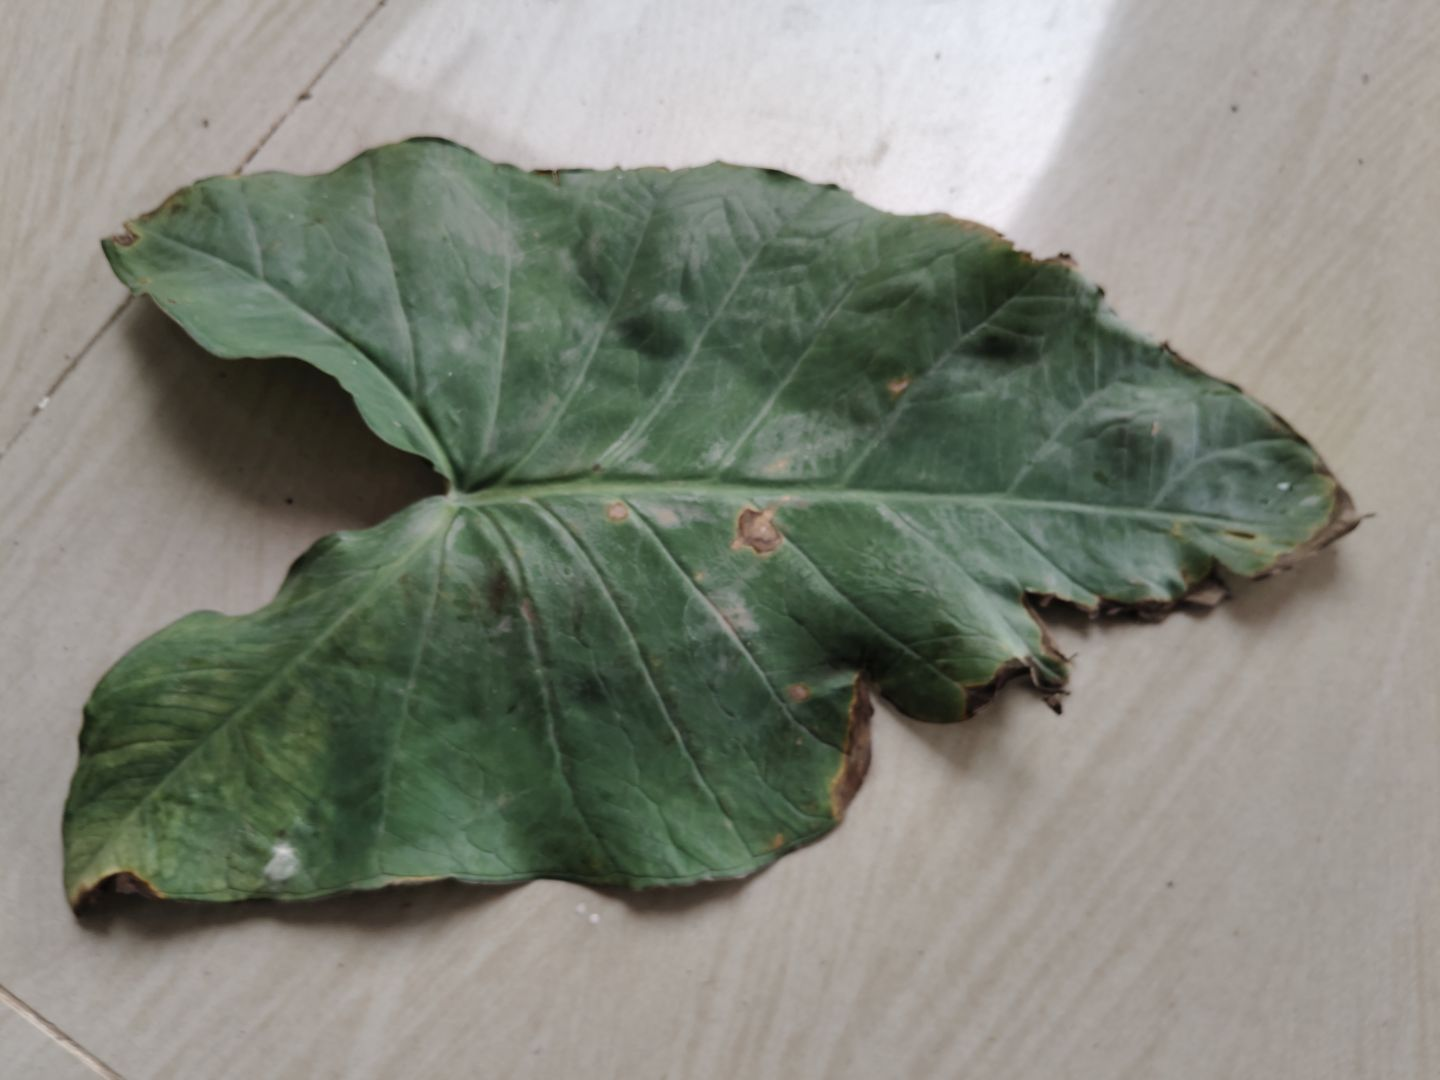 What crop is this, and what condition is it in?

taro, leaf blight
